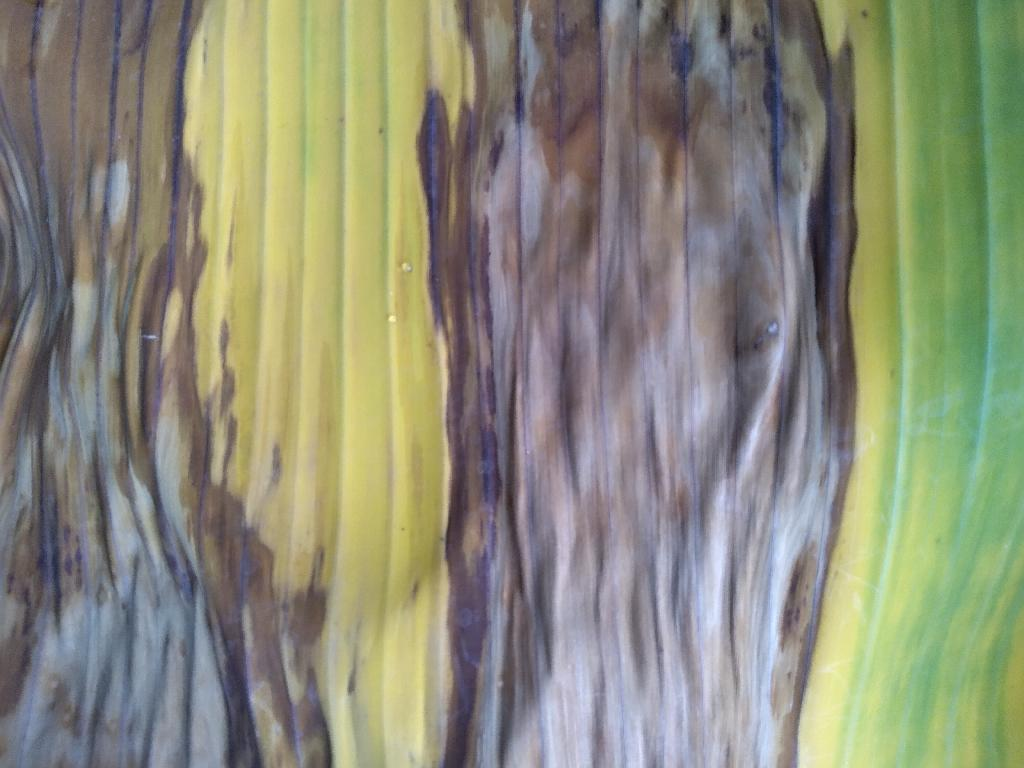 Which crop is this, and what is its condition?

banana, fusarium wilt race 1
